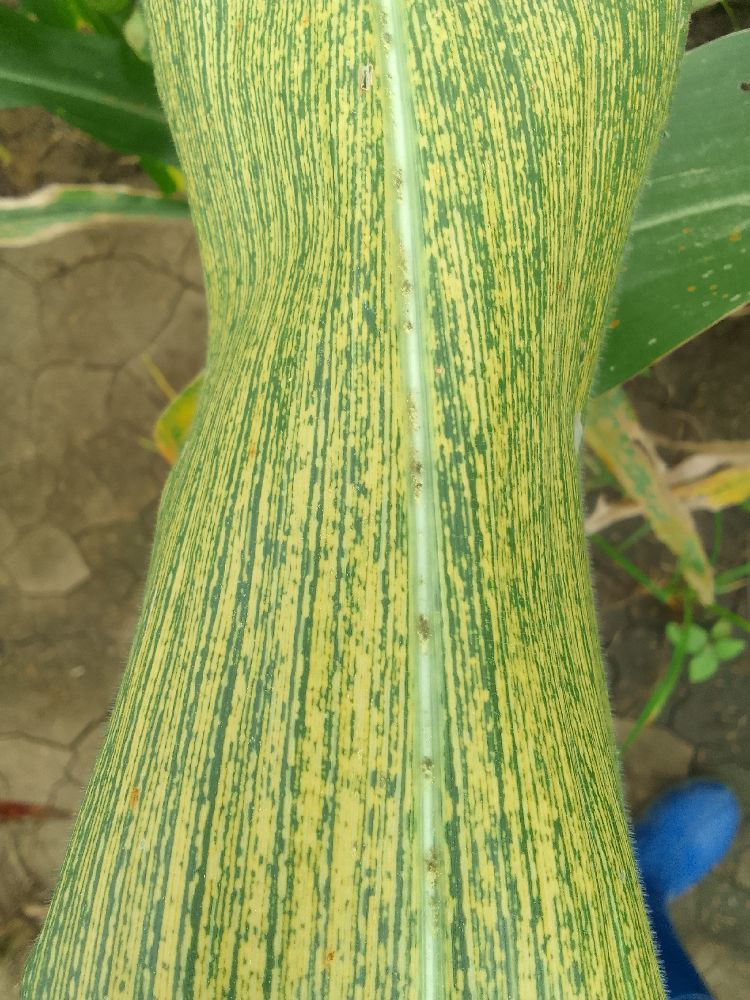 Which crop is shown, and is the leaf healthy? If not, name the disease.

maize, maize streak virus
